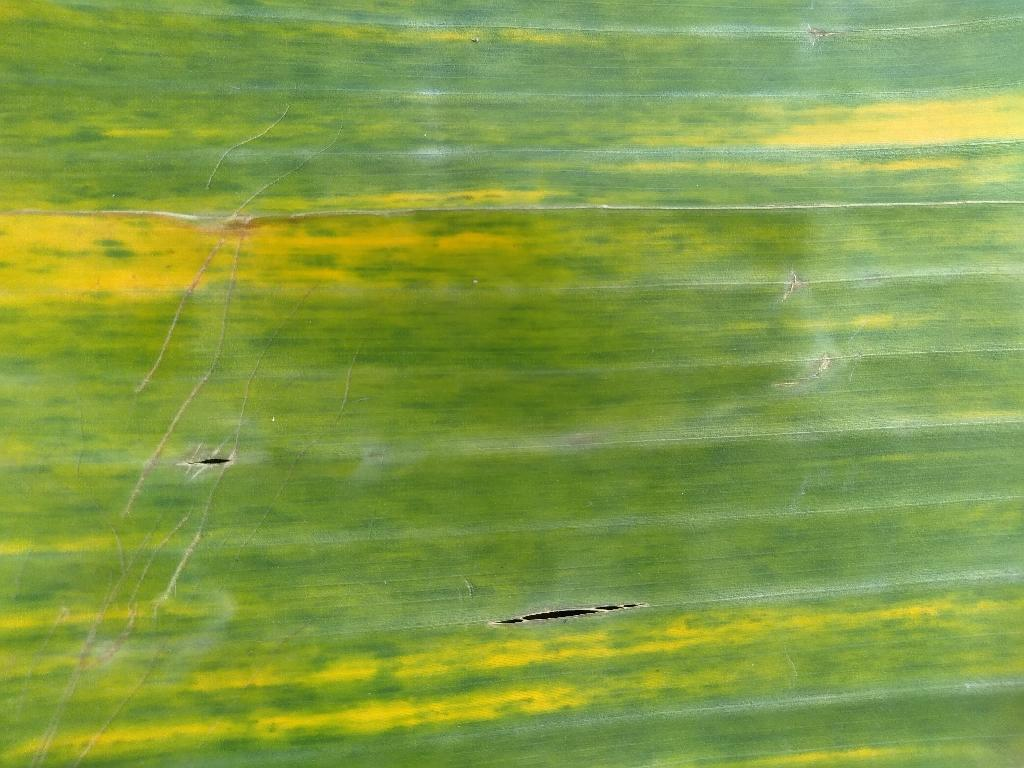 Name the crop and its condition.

banana, fusarium wilt race 1
